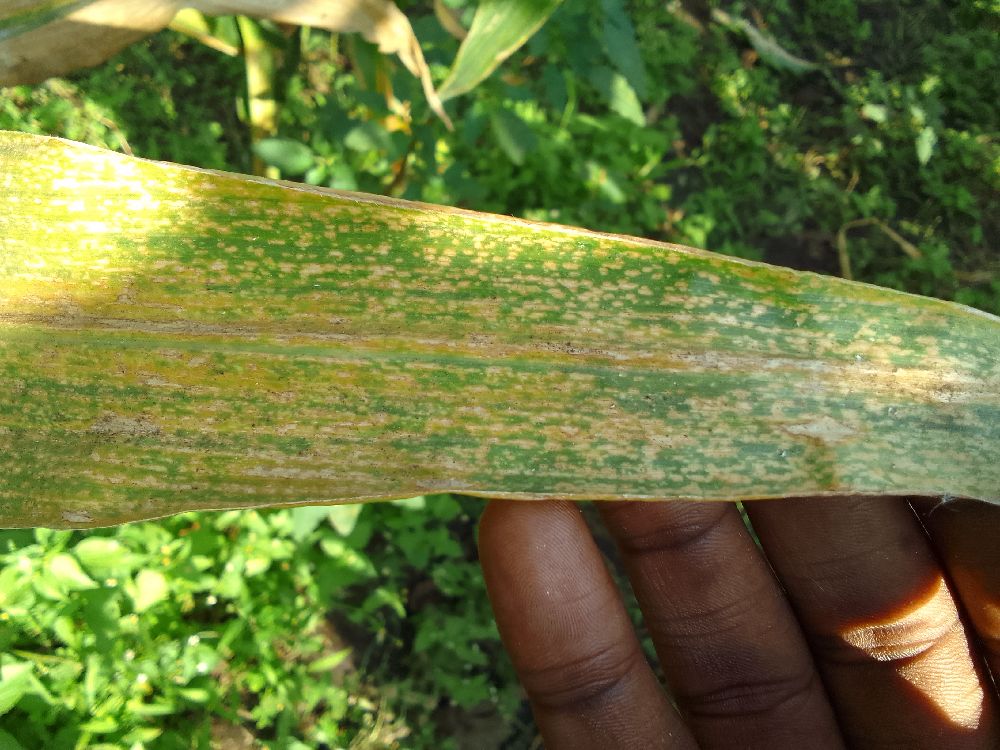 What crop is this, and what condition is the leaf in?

maize, maize lethal necrosis
